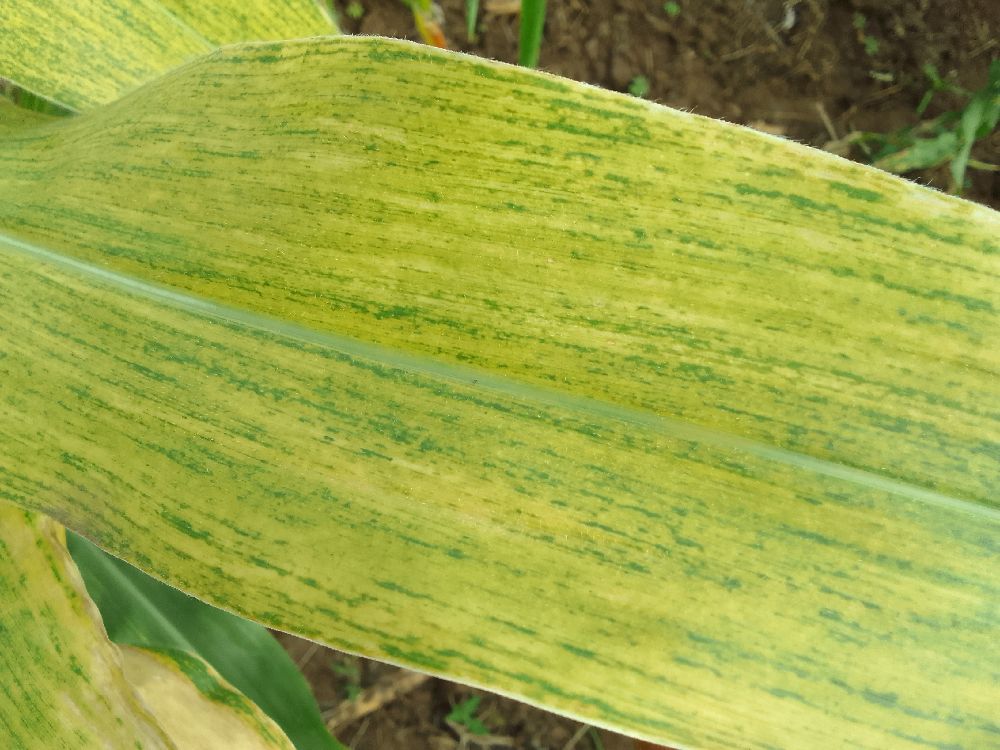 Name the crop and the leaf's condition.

maize, maize lethal necrosis
